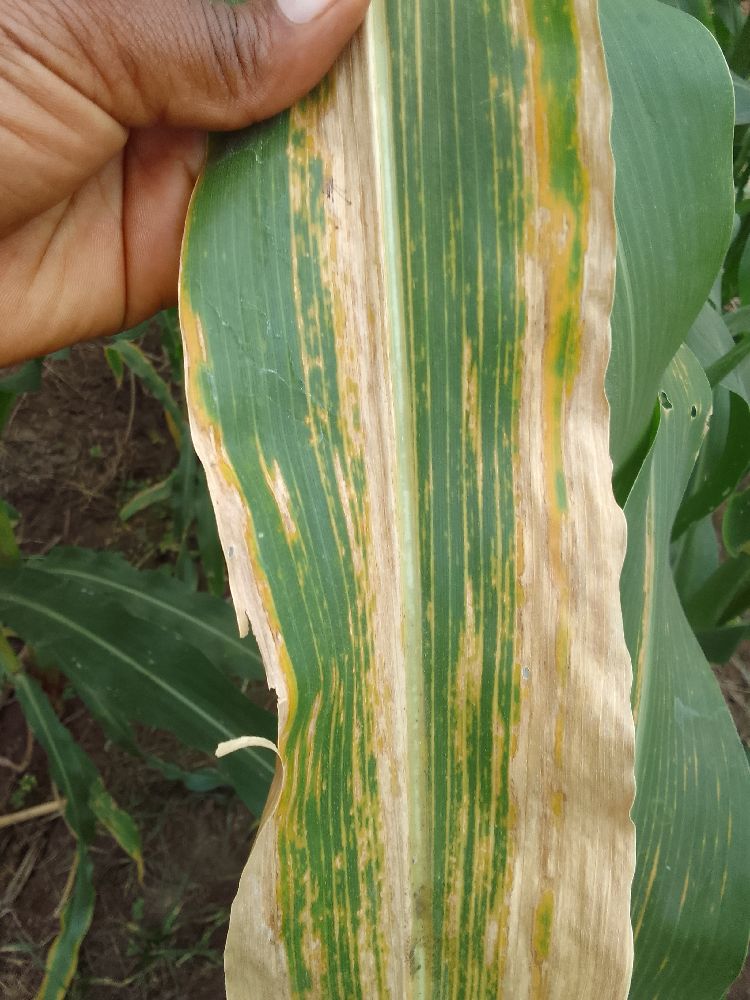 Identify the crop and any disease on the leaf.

maize, maize lethal necrosis
